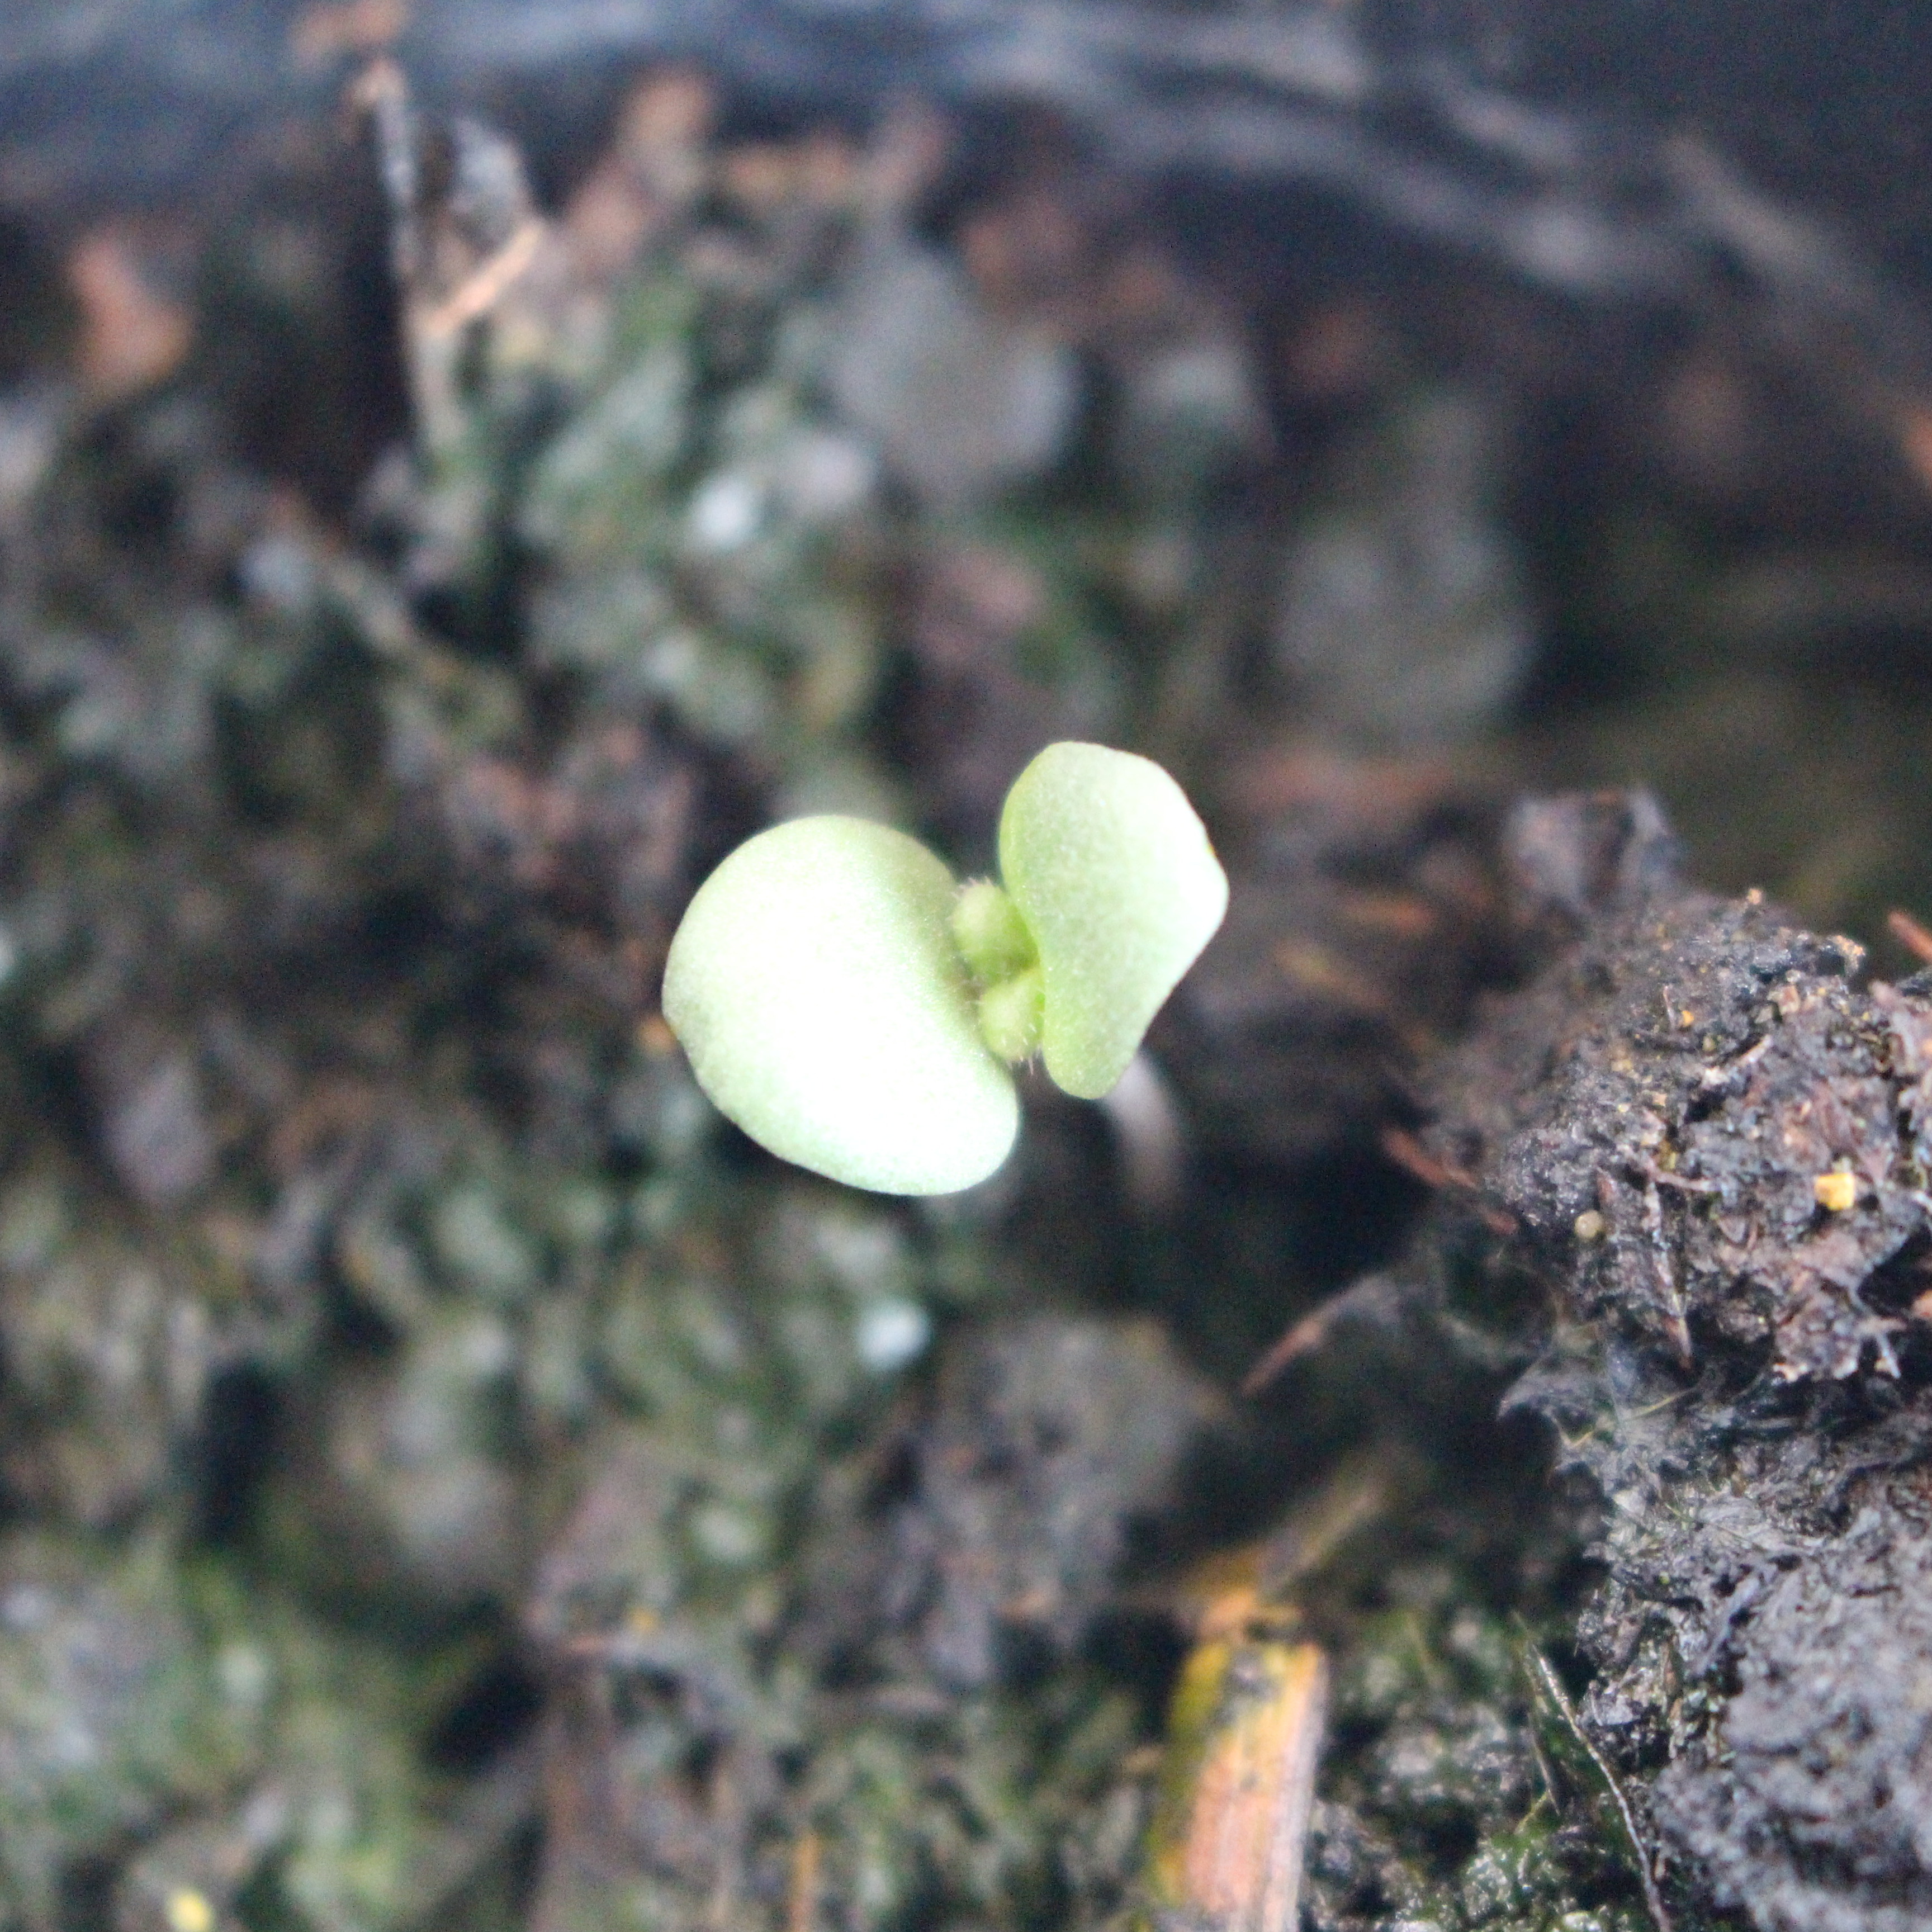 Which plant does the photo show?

Veronica persica
